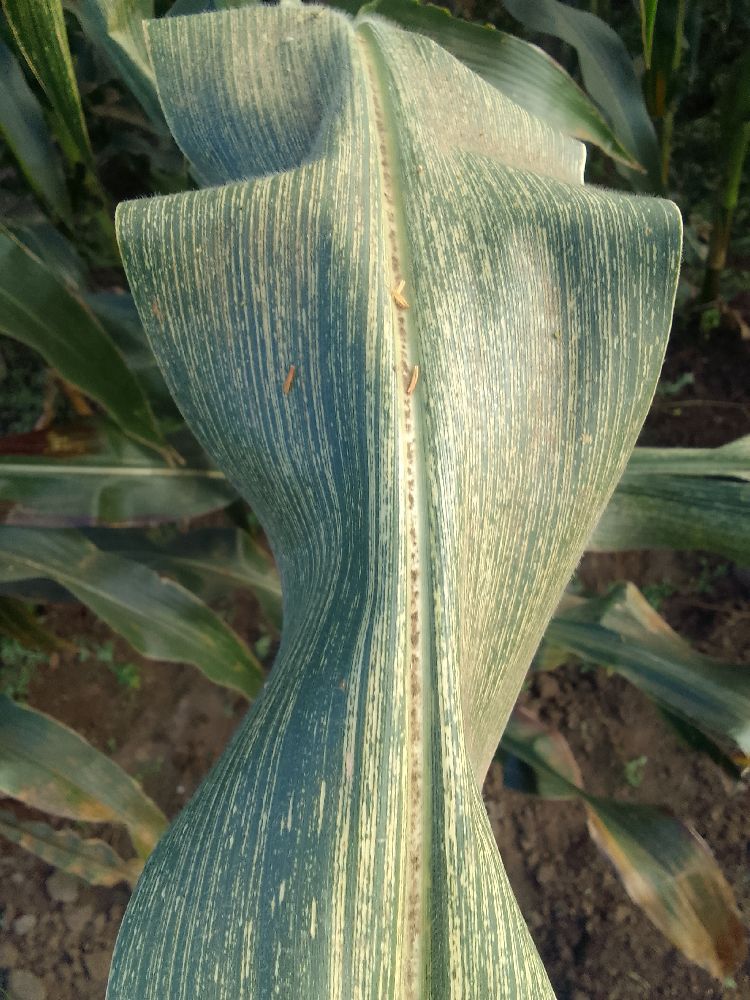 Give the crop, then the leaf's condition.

maize, maize streak virus
